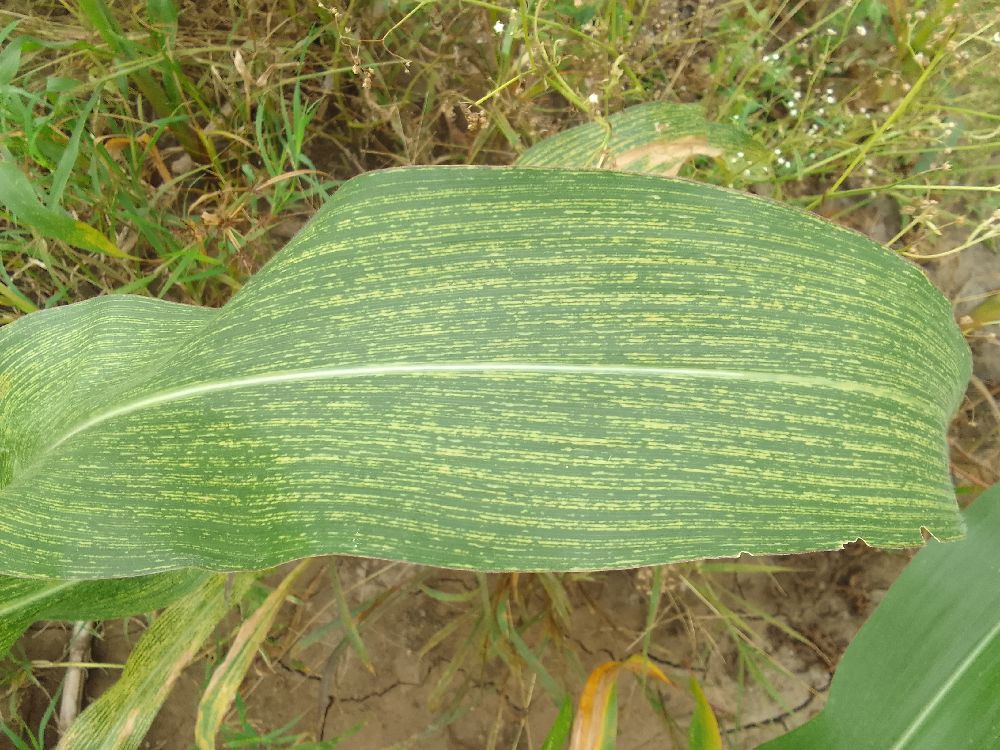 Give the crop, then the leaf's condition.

maize, maize streak virus
